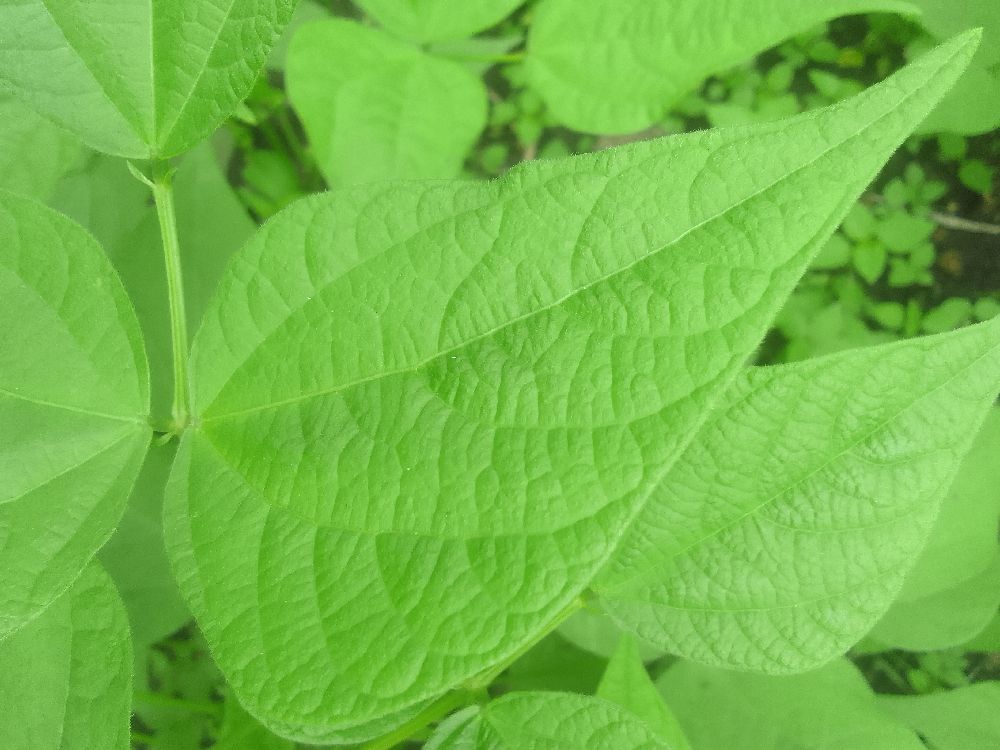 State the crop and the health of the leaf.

common bean, healthy
